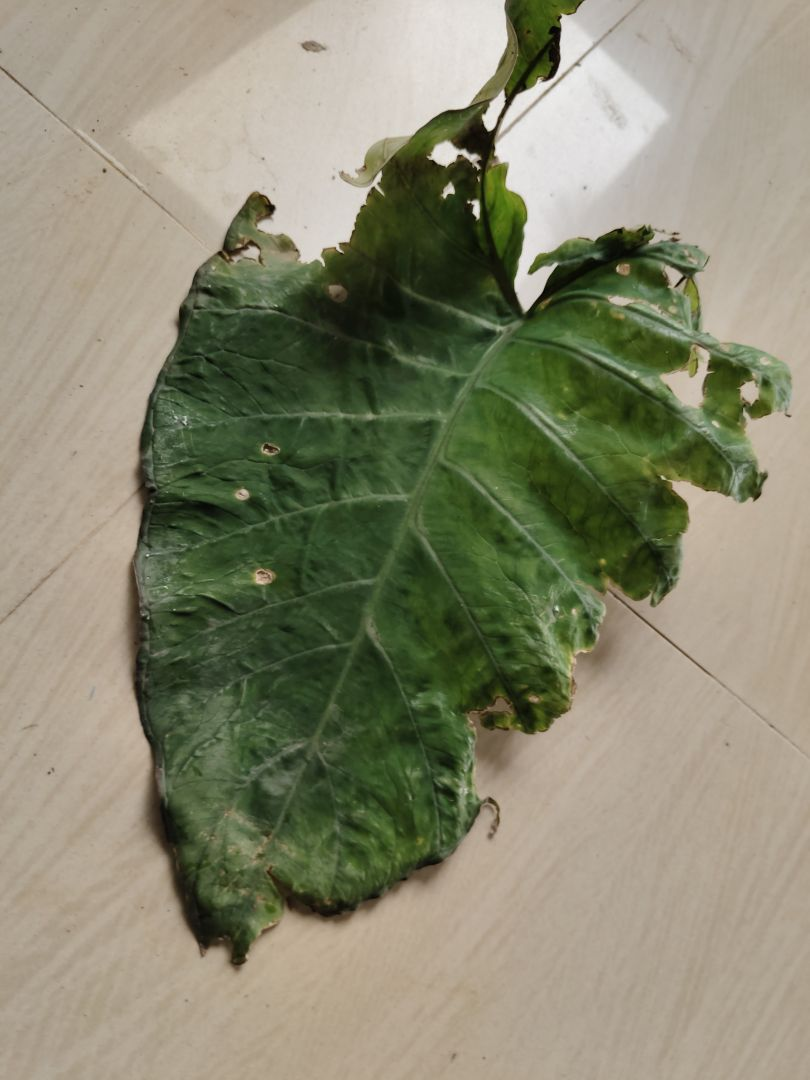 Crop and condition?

taro, leaf blight
